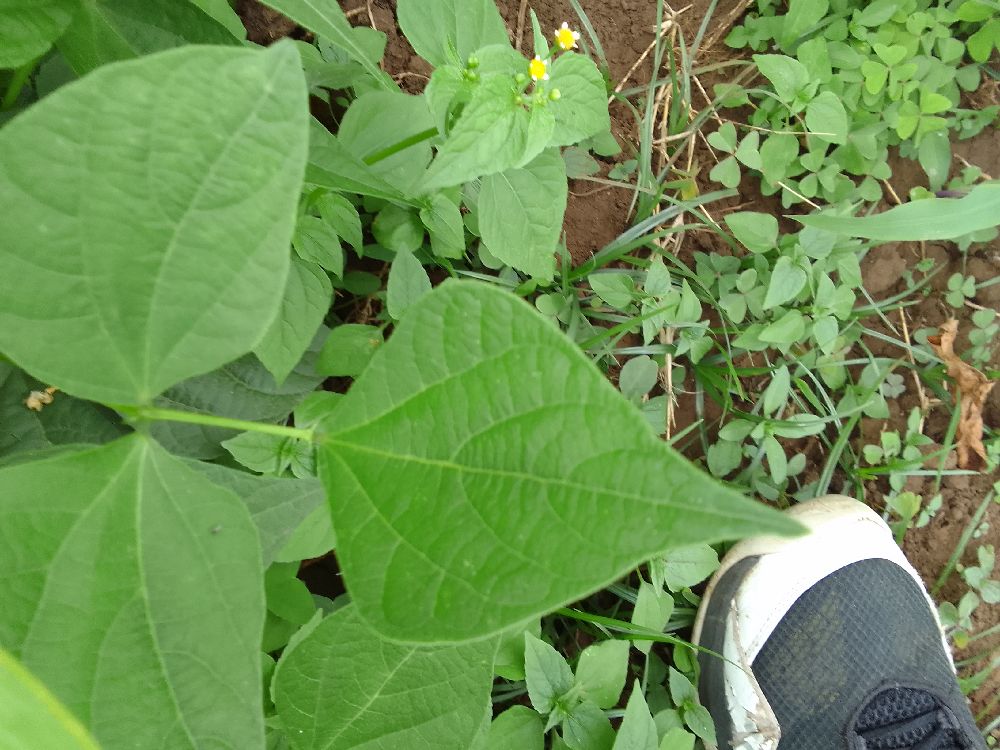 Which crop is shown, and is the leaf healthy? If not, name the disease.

common bean, healthy
